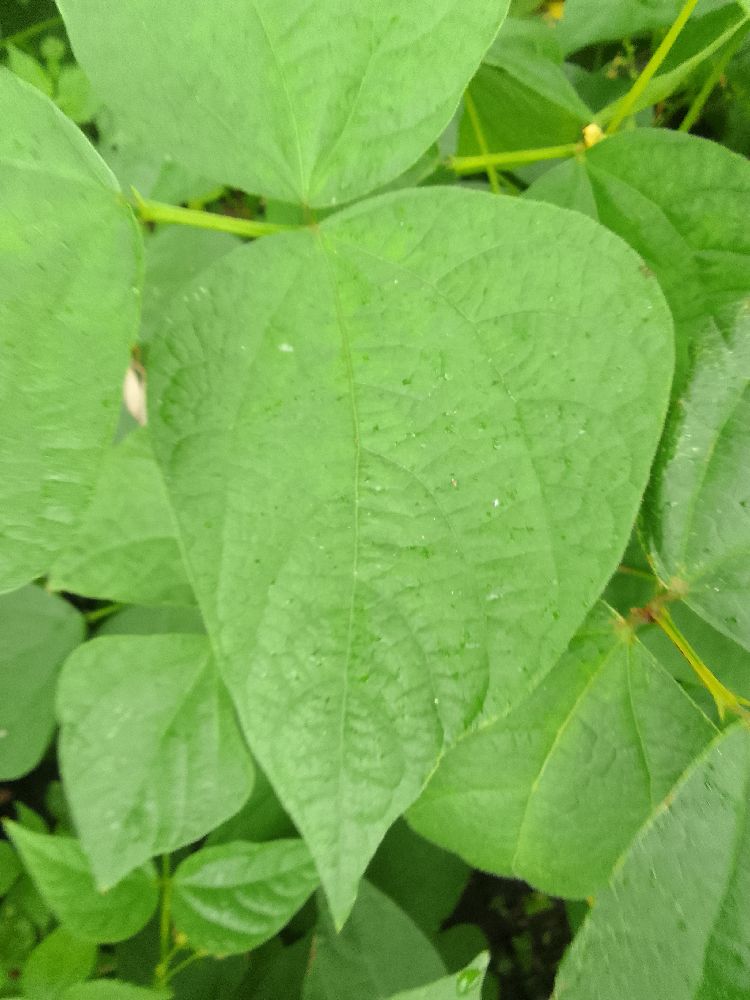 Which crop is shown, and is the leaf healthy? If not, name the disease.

common bean, healthy
